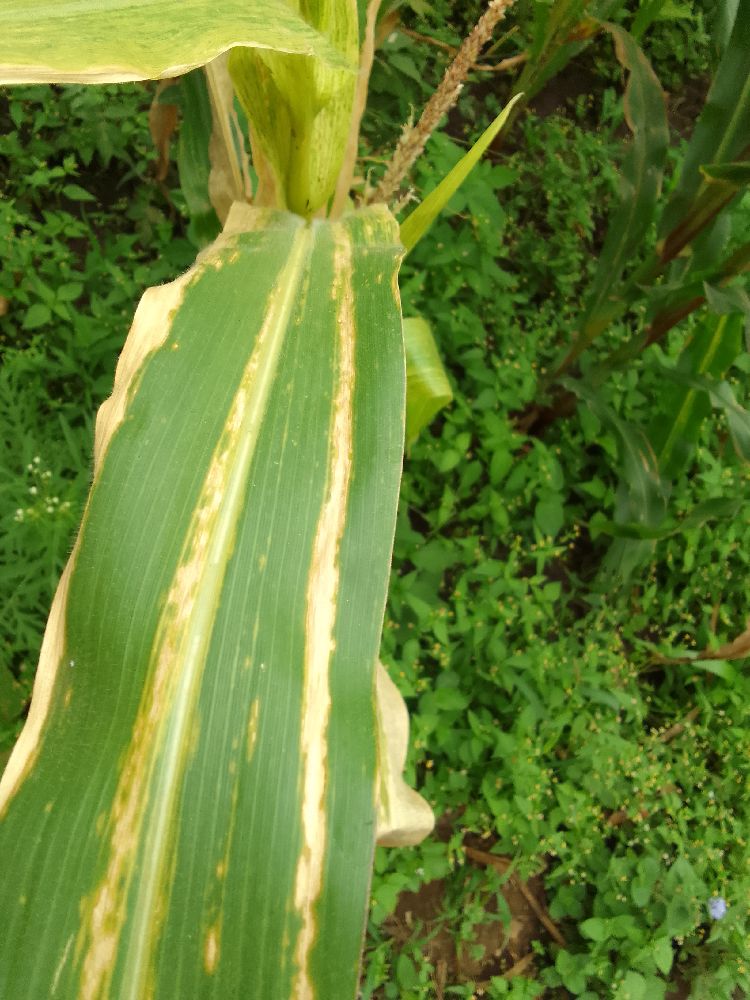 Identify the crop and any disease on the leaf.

maize, maize lethal necrosis
